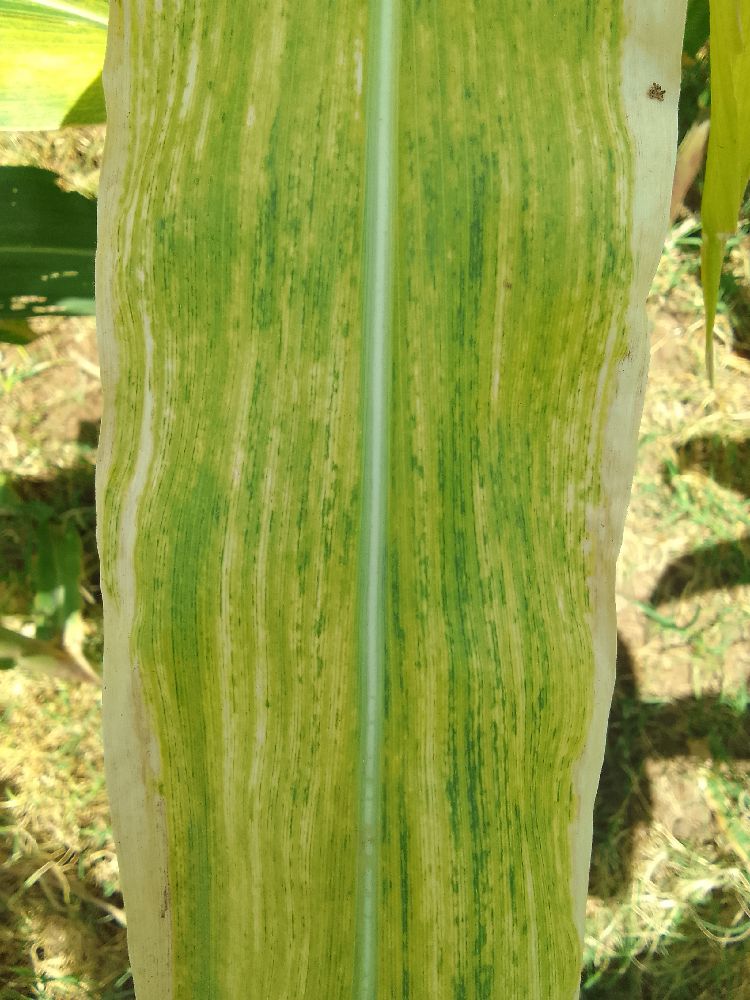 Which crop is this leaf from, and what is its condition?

maize, maize lethal necrosis
